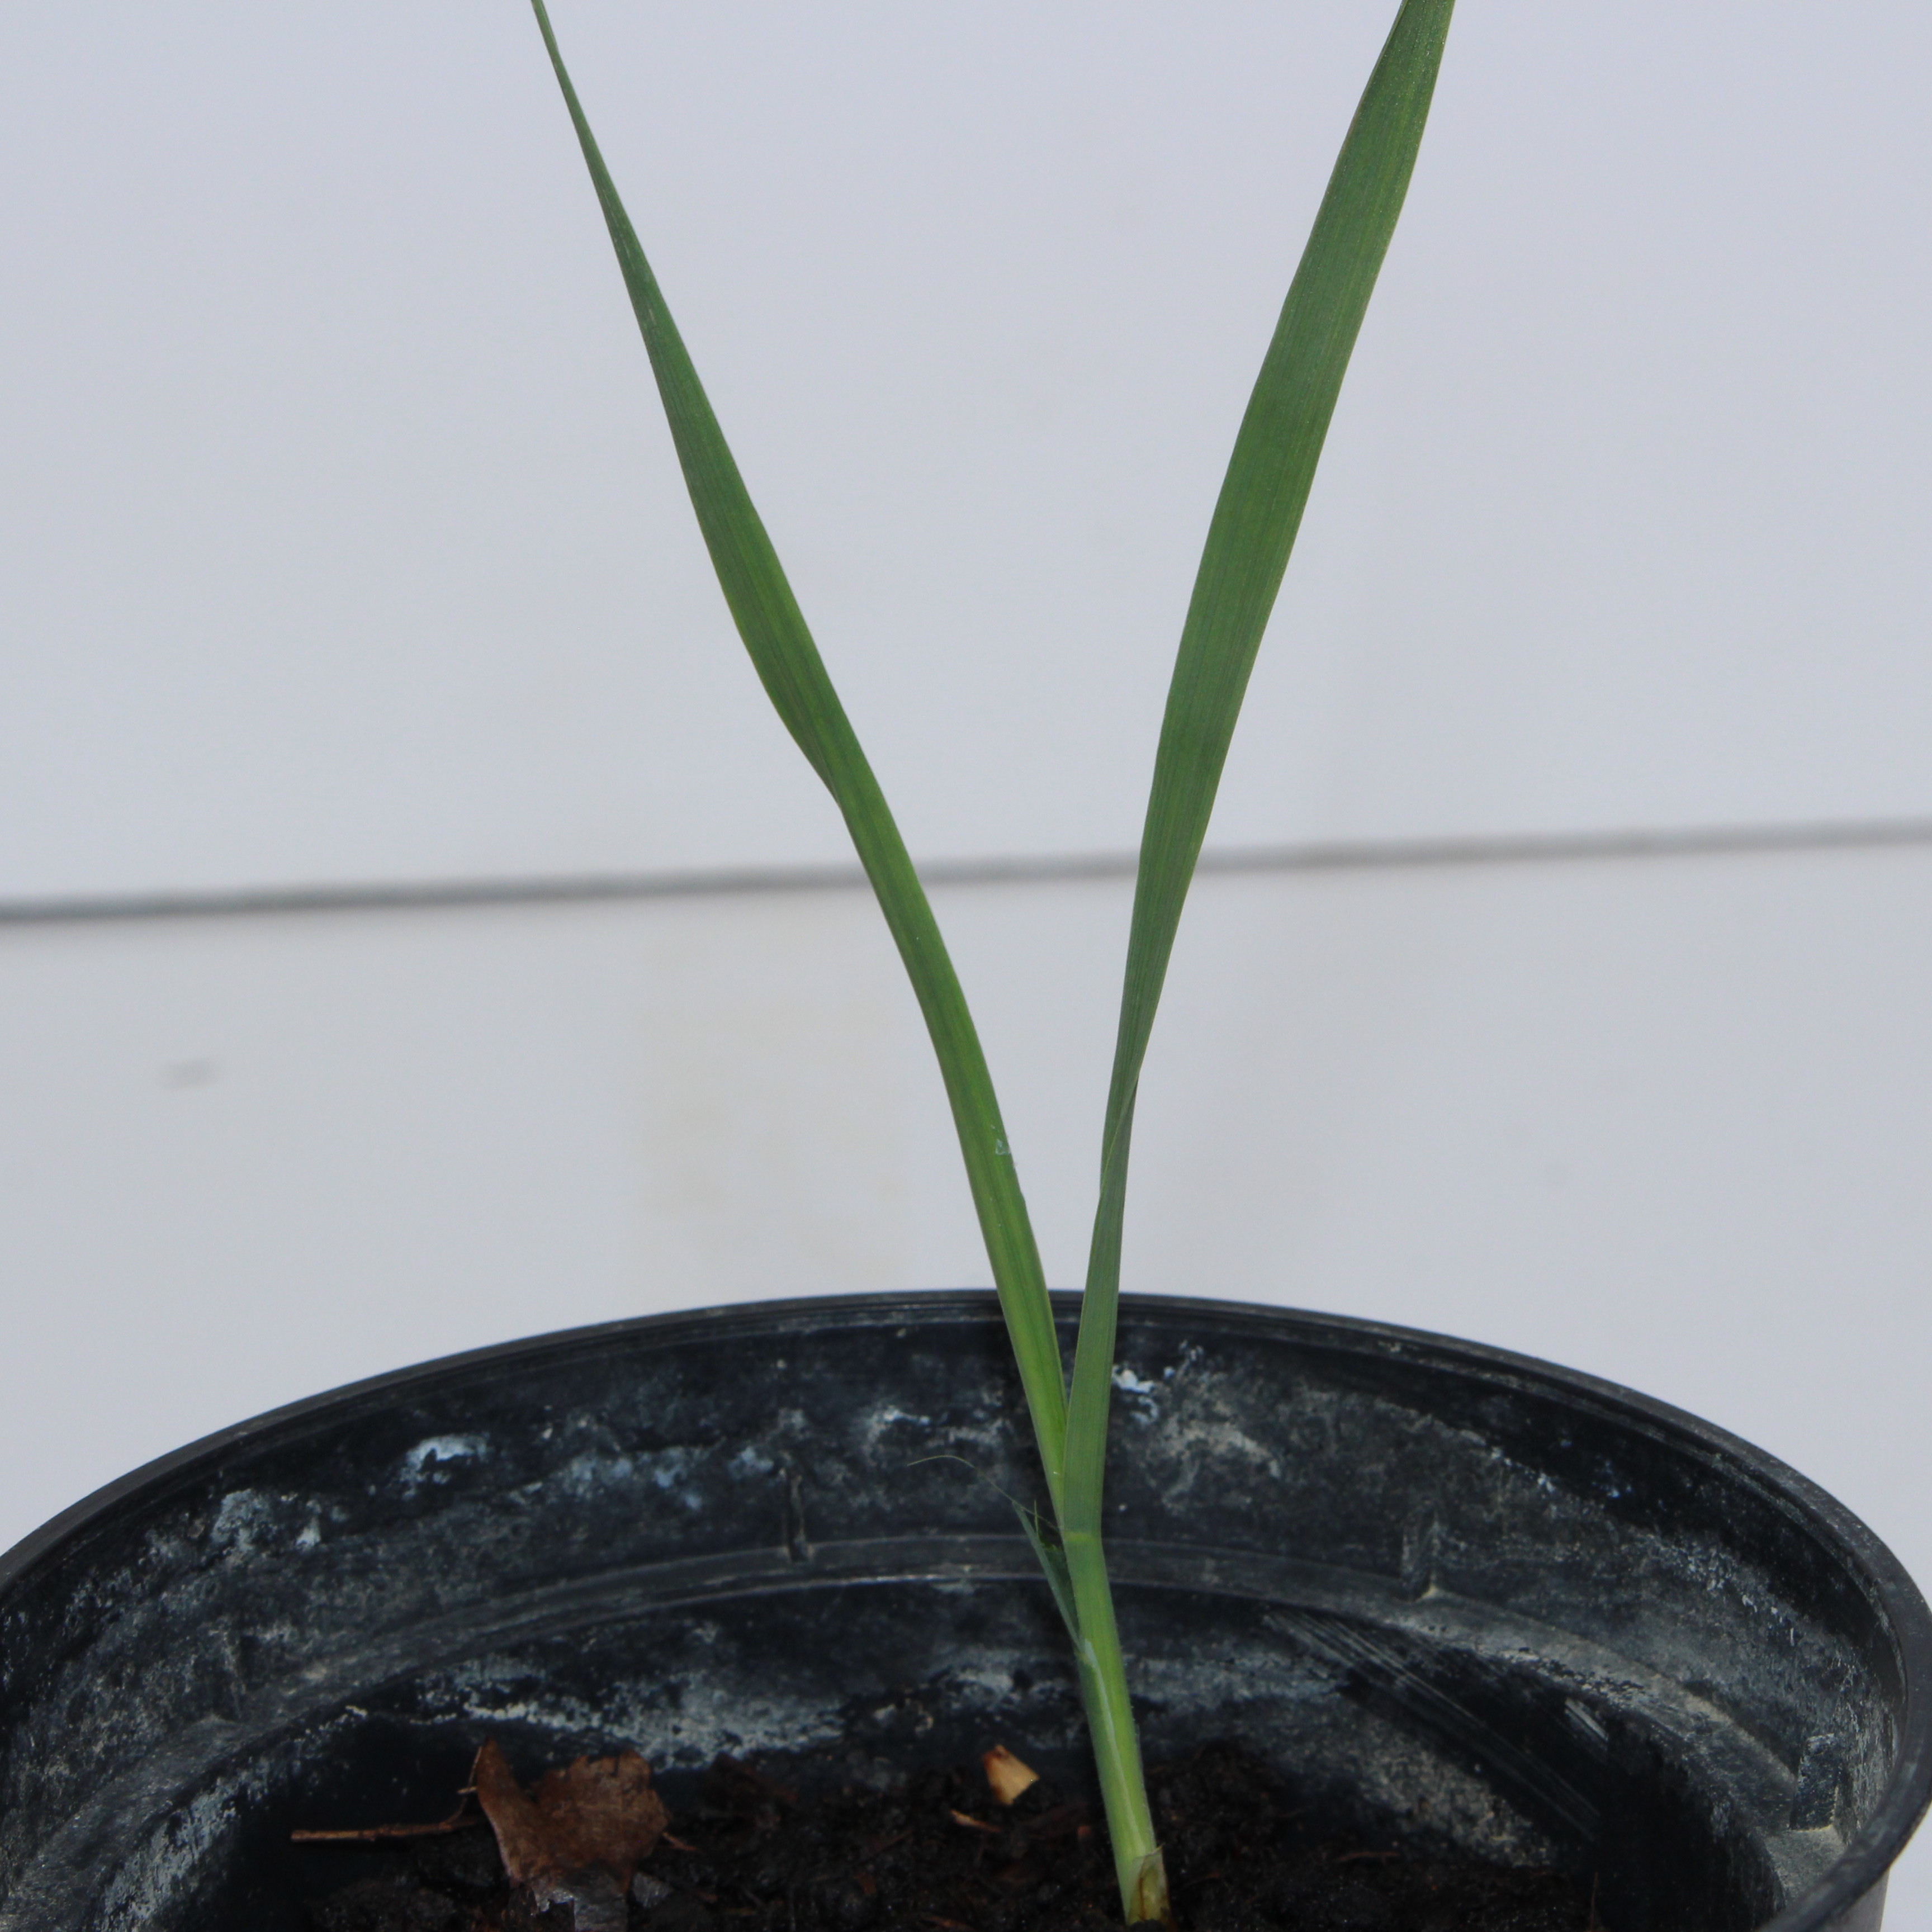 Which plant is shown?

Avena sterilis
